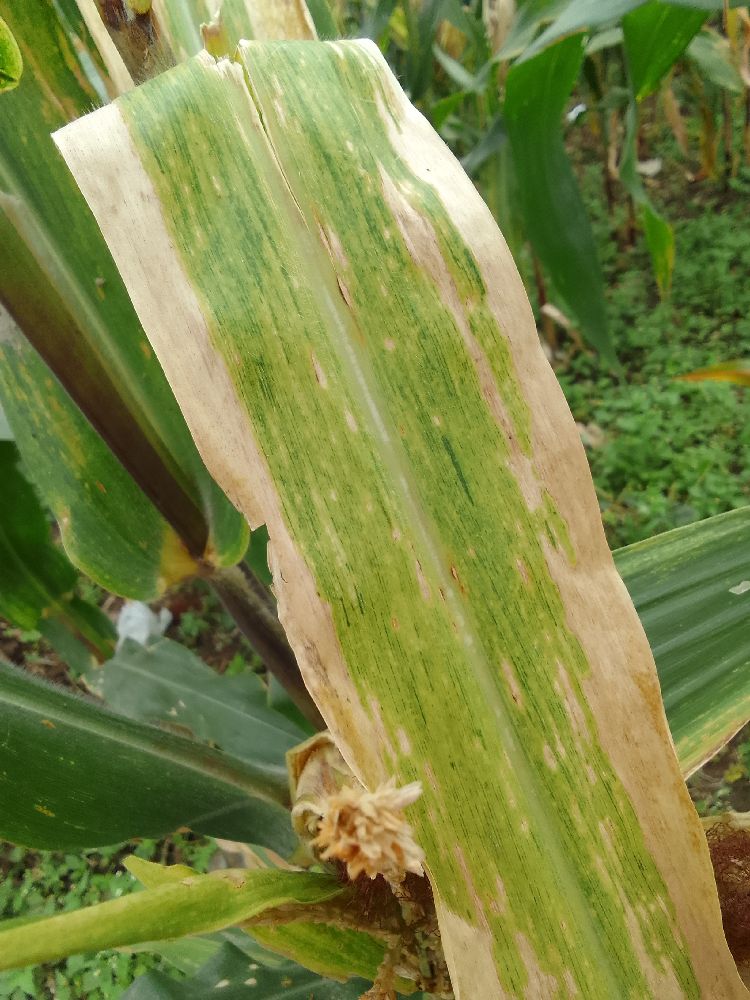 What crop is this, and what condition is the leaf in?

maize, maize lethal necrosis
